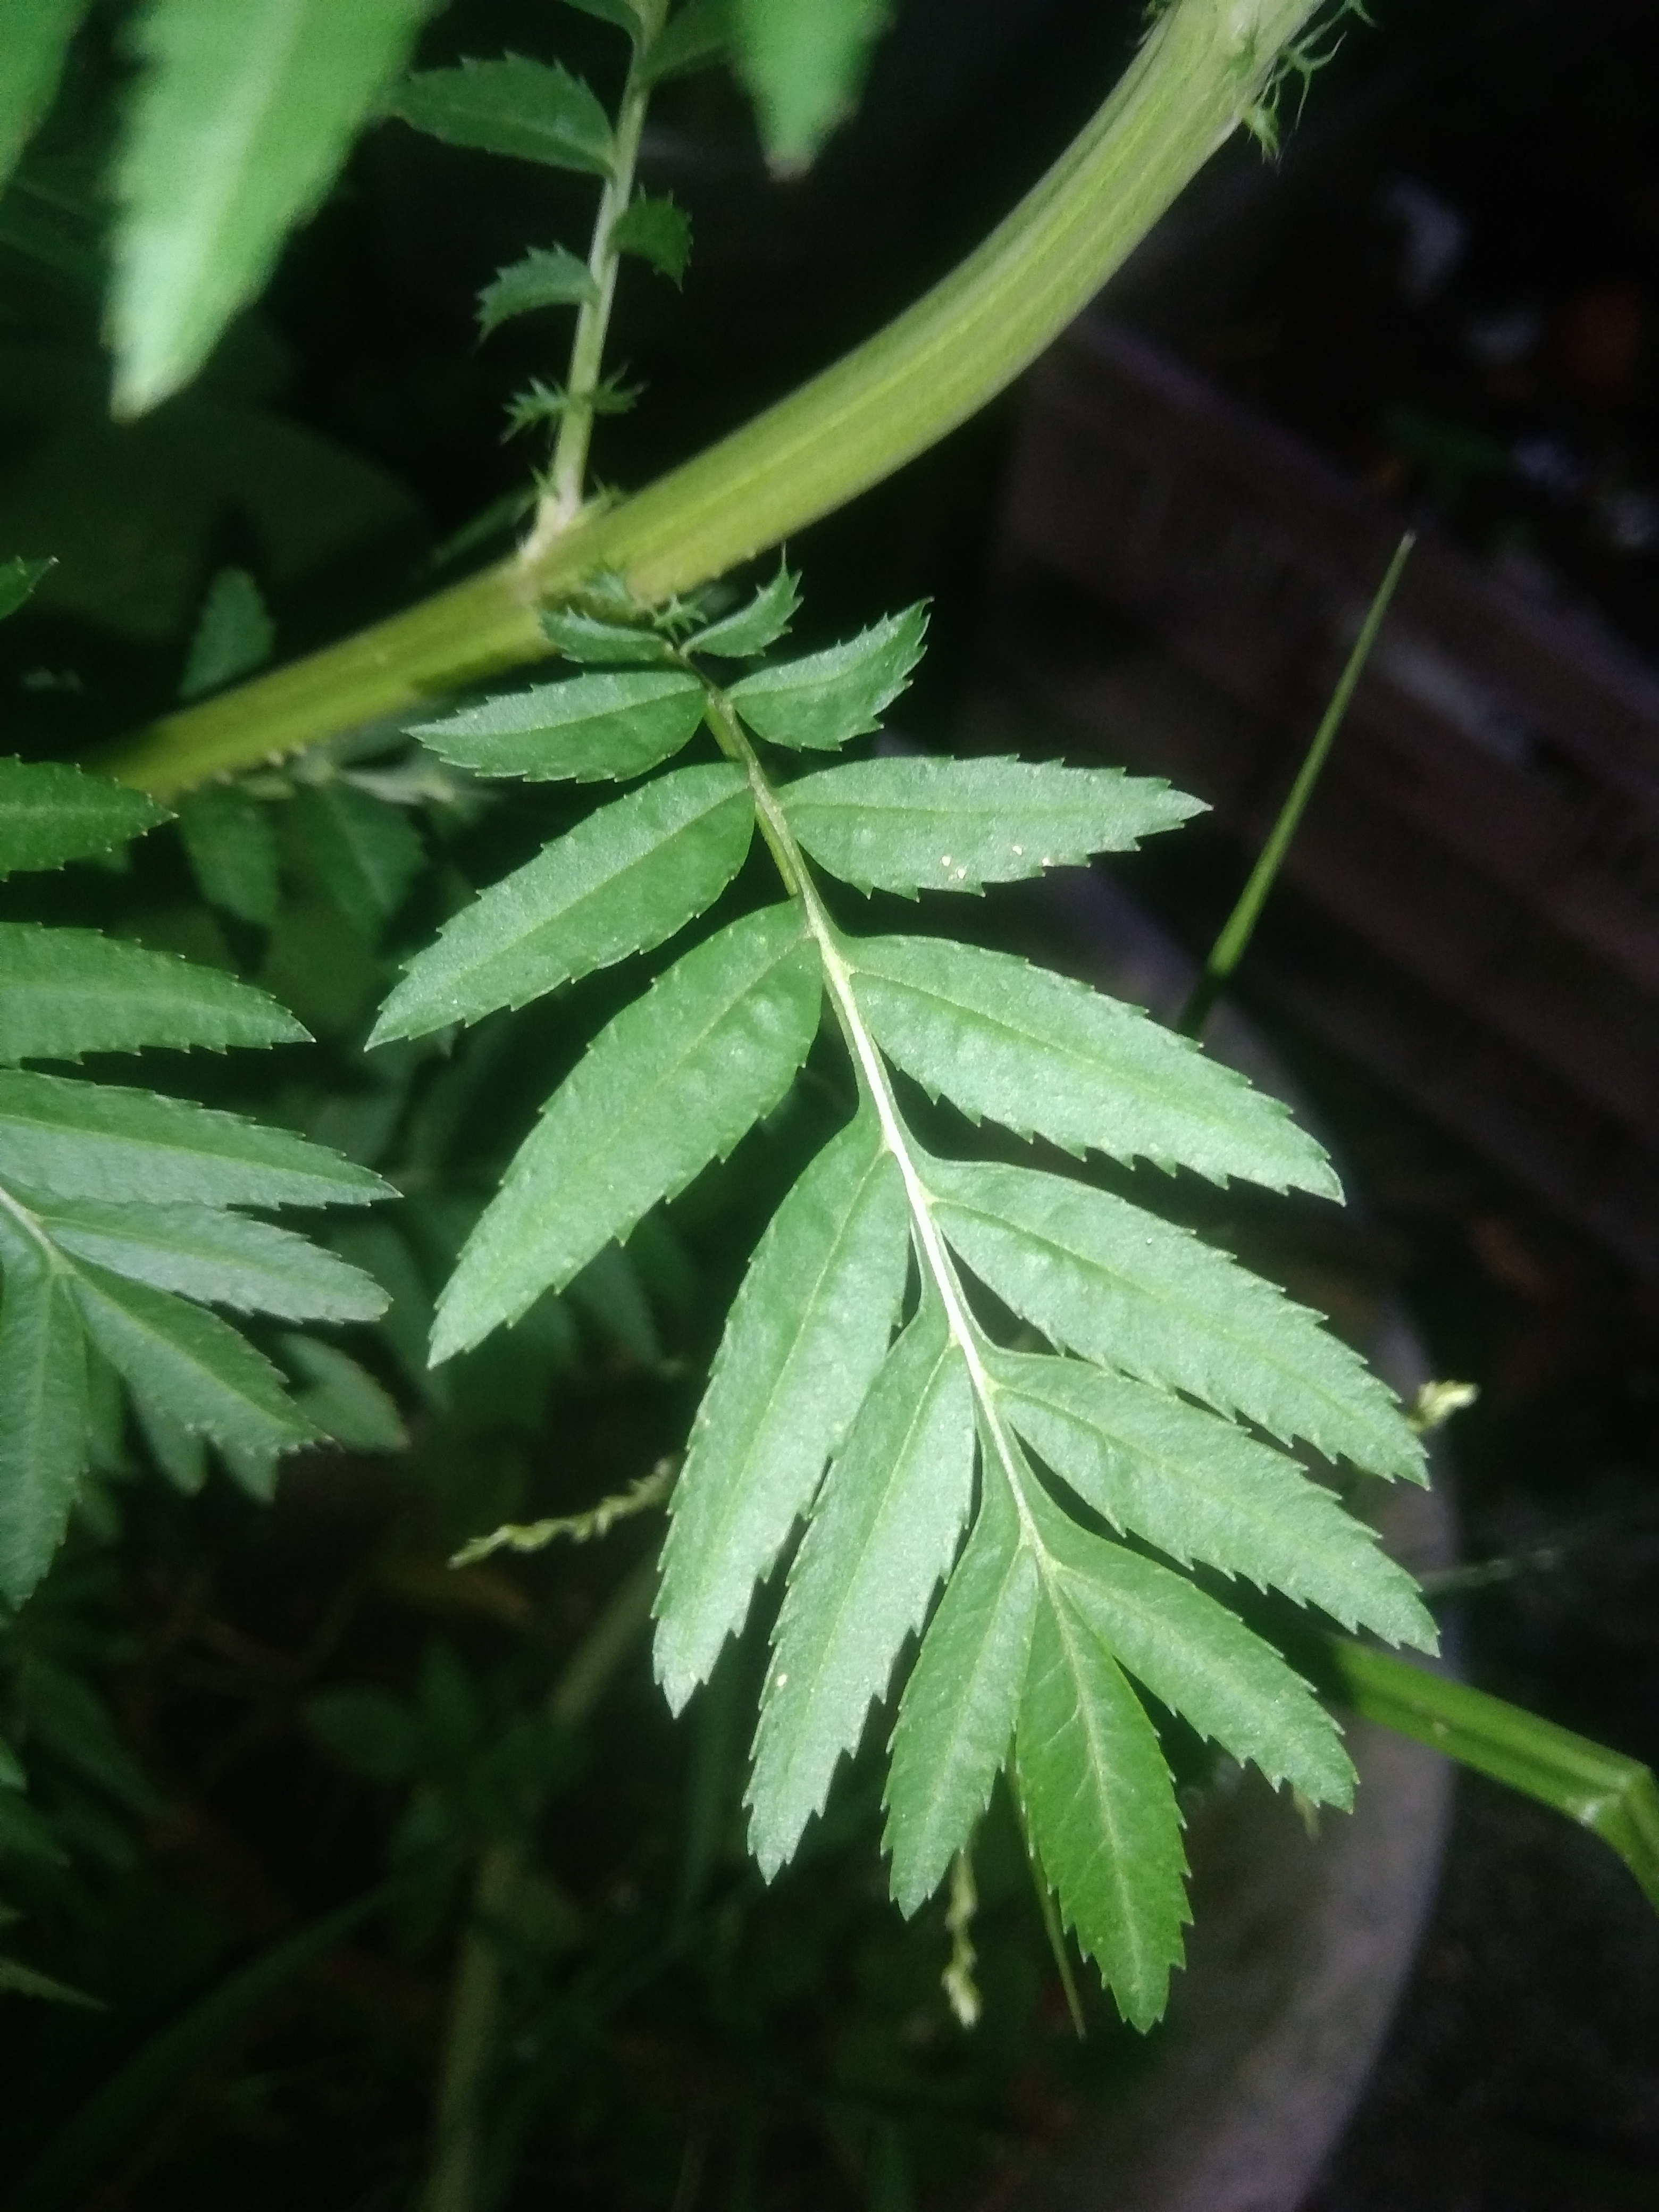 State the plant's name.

marigold
